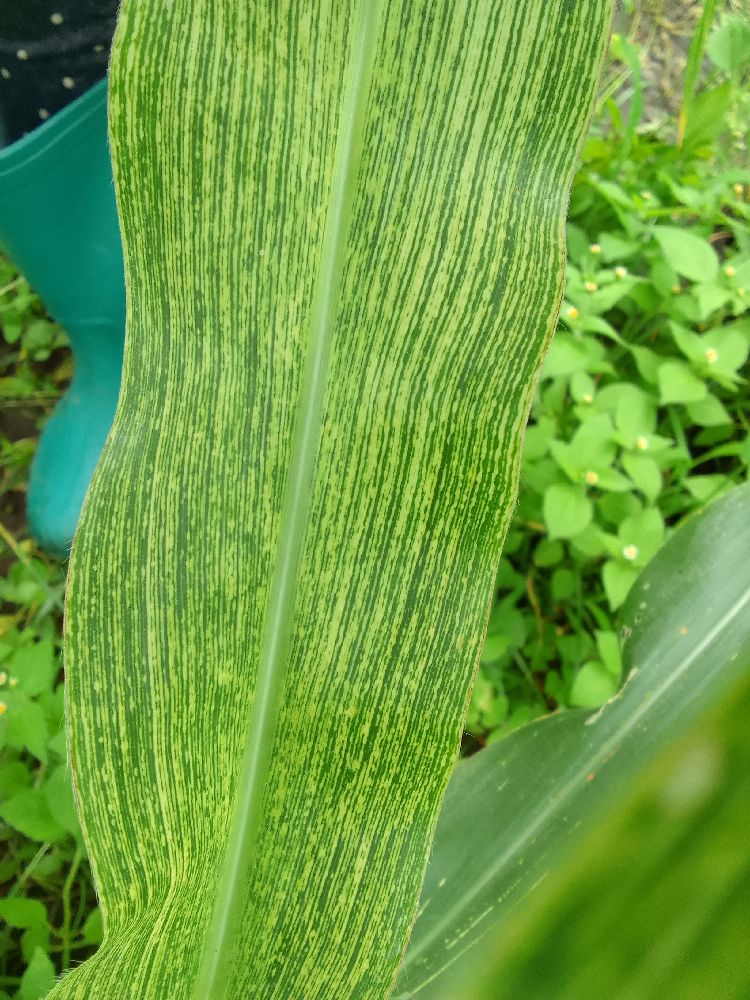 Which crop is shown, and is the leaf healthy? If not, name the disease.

maize, maize streak virus
